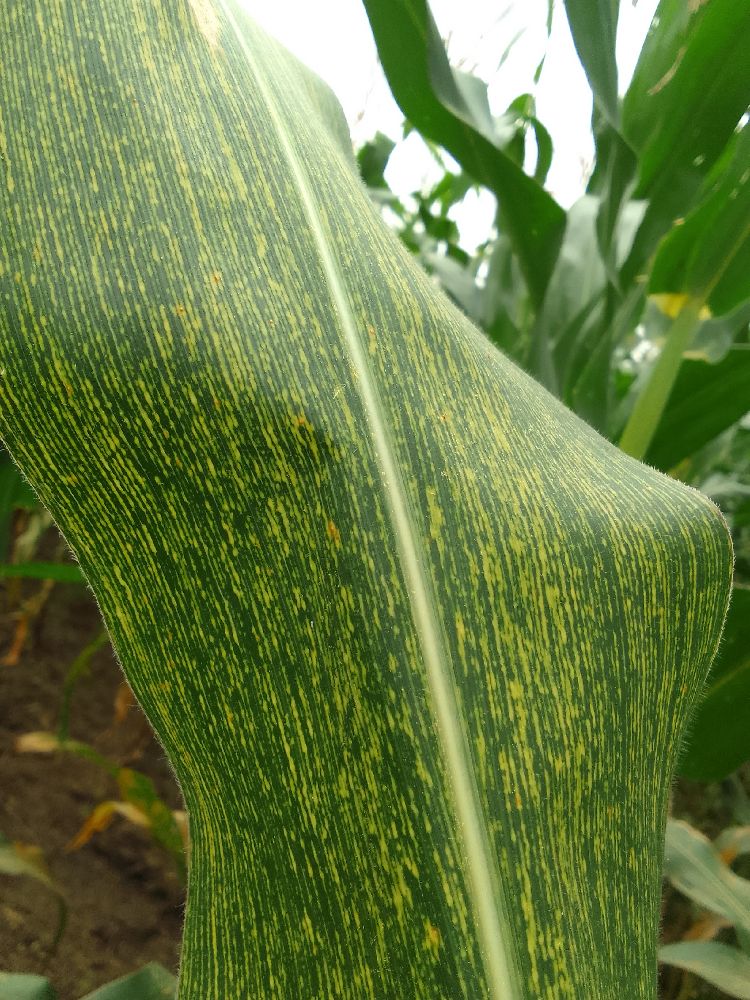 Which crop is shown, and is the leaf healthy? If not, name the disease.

maize, maize streak virus
